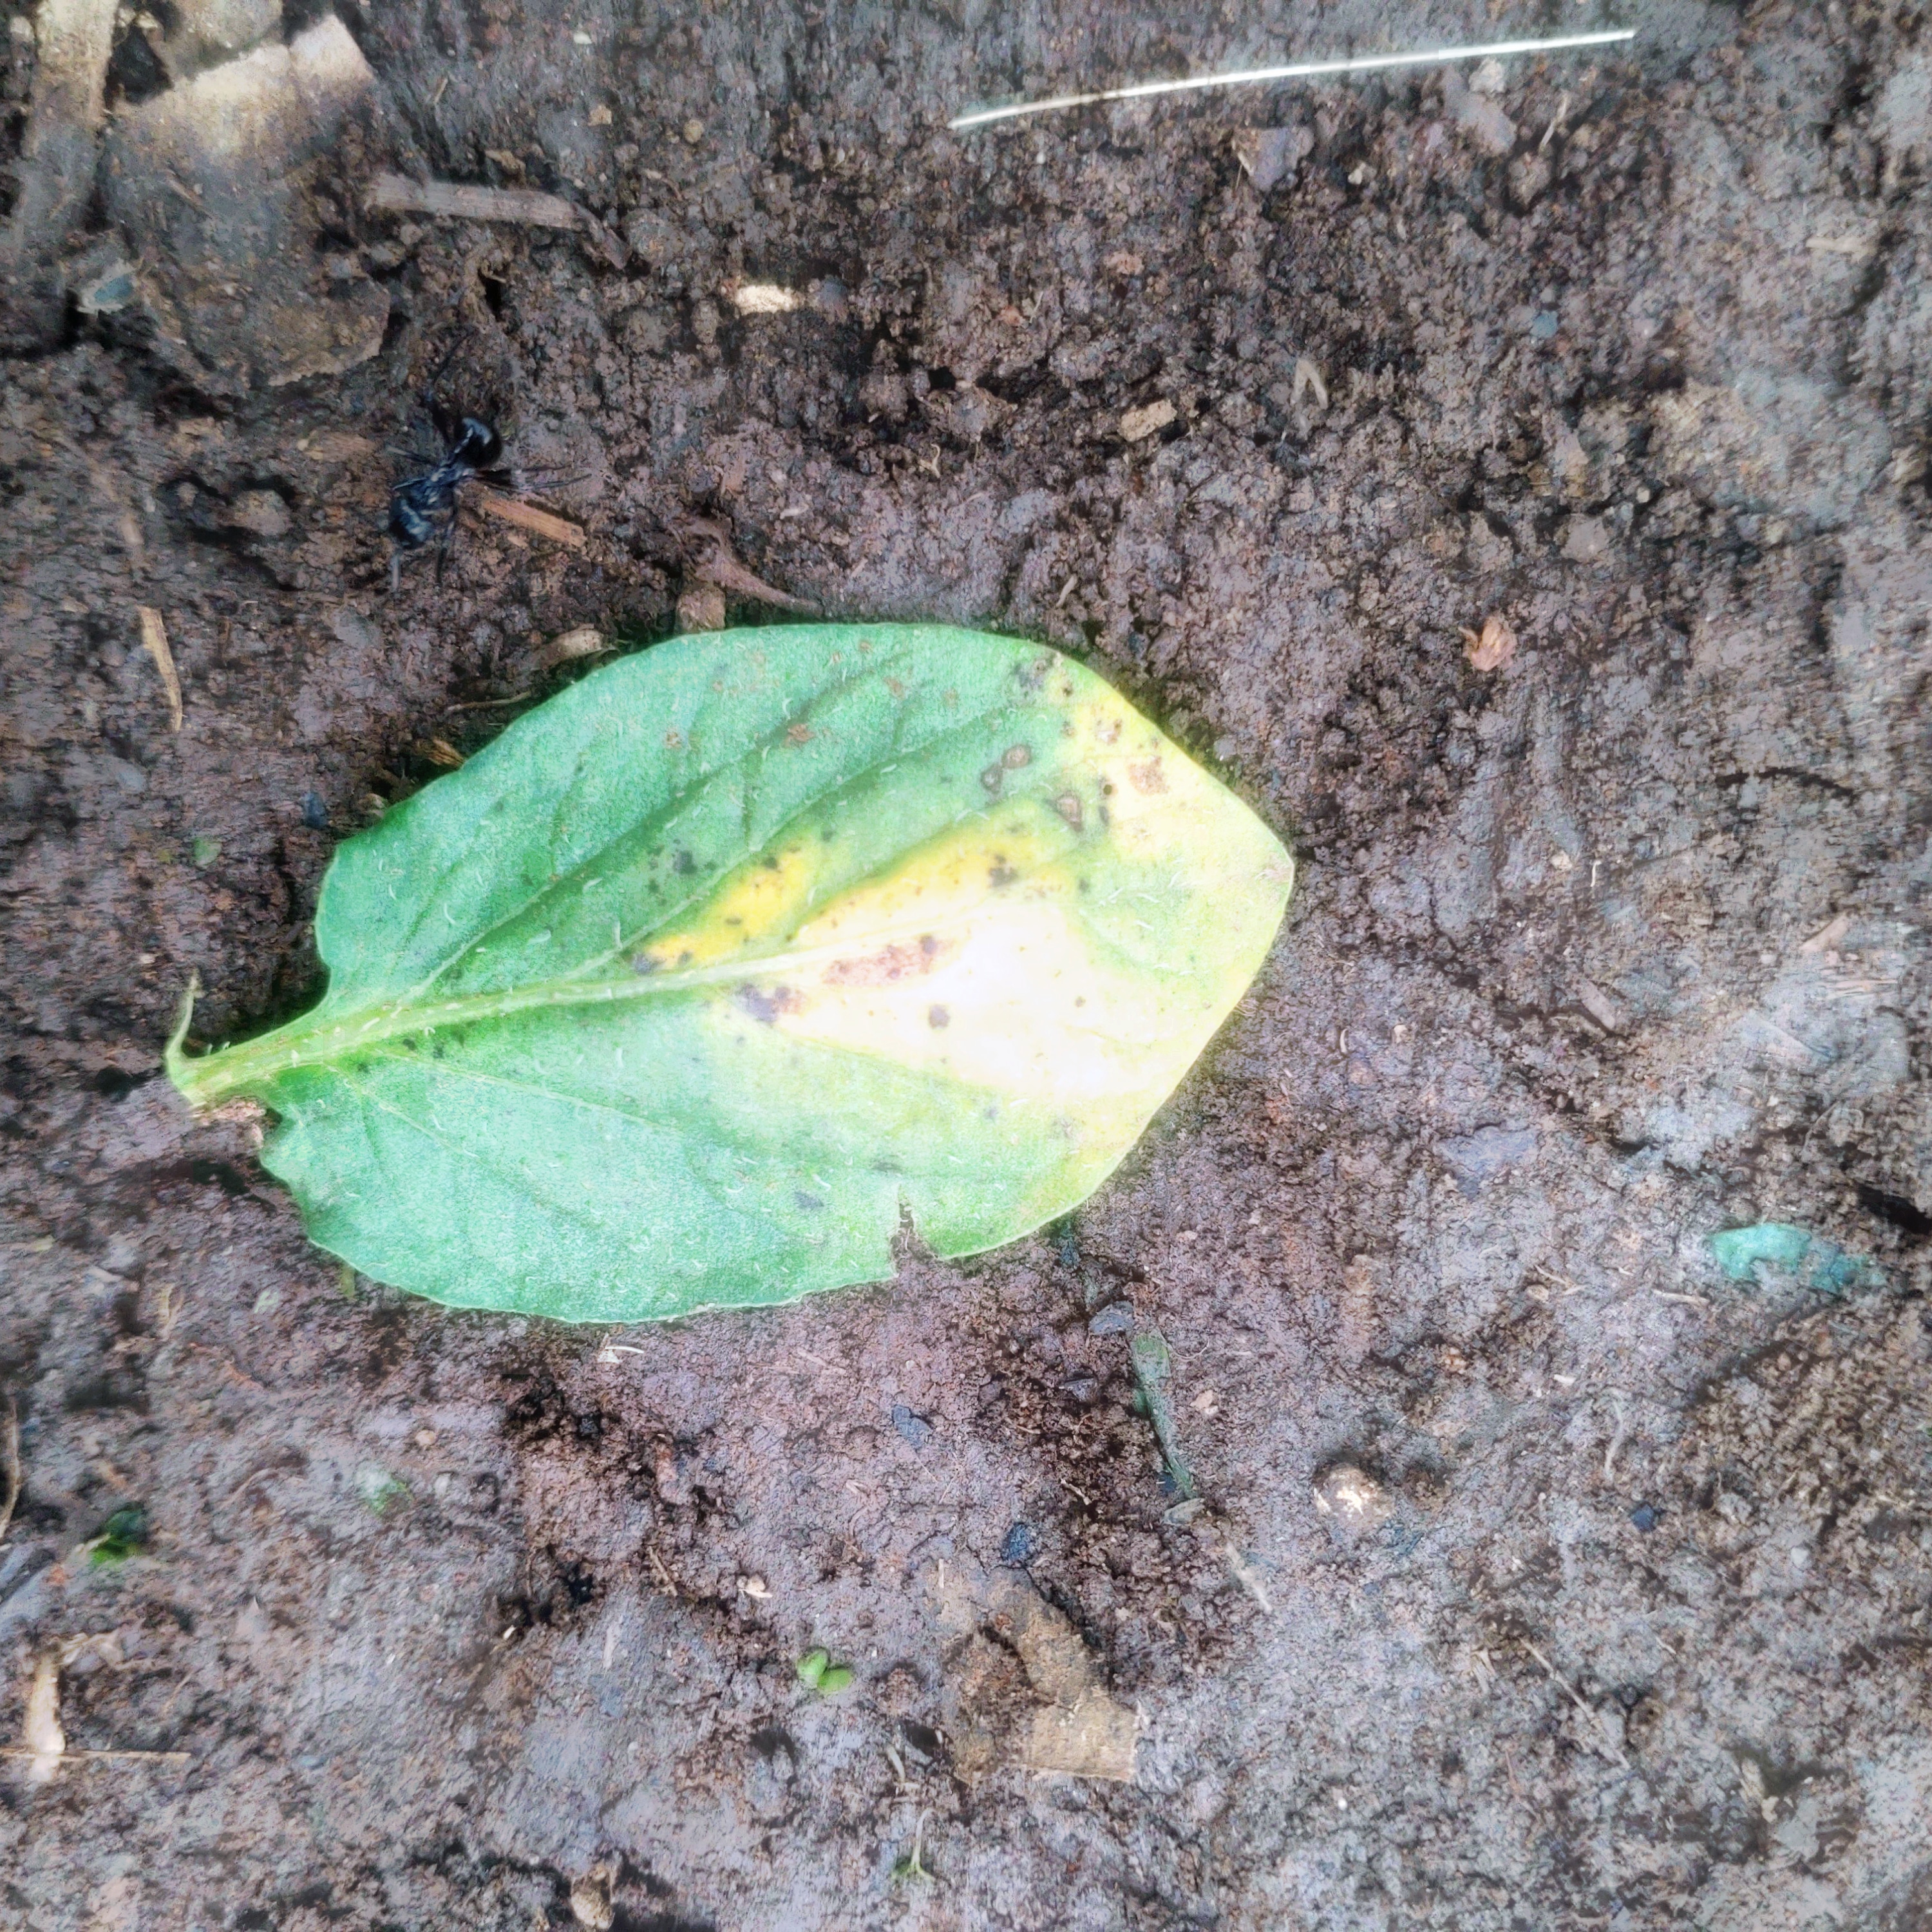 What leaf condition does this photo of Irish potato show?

late blight
